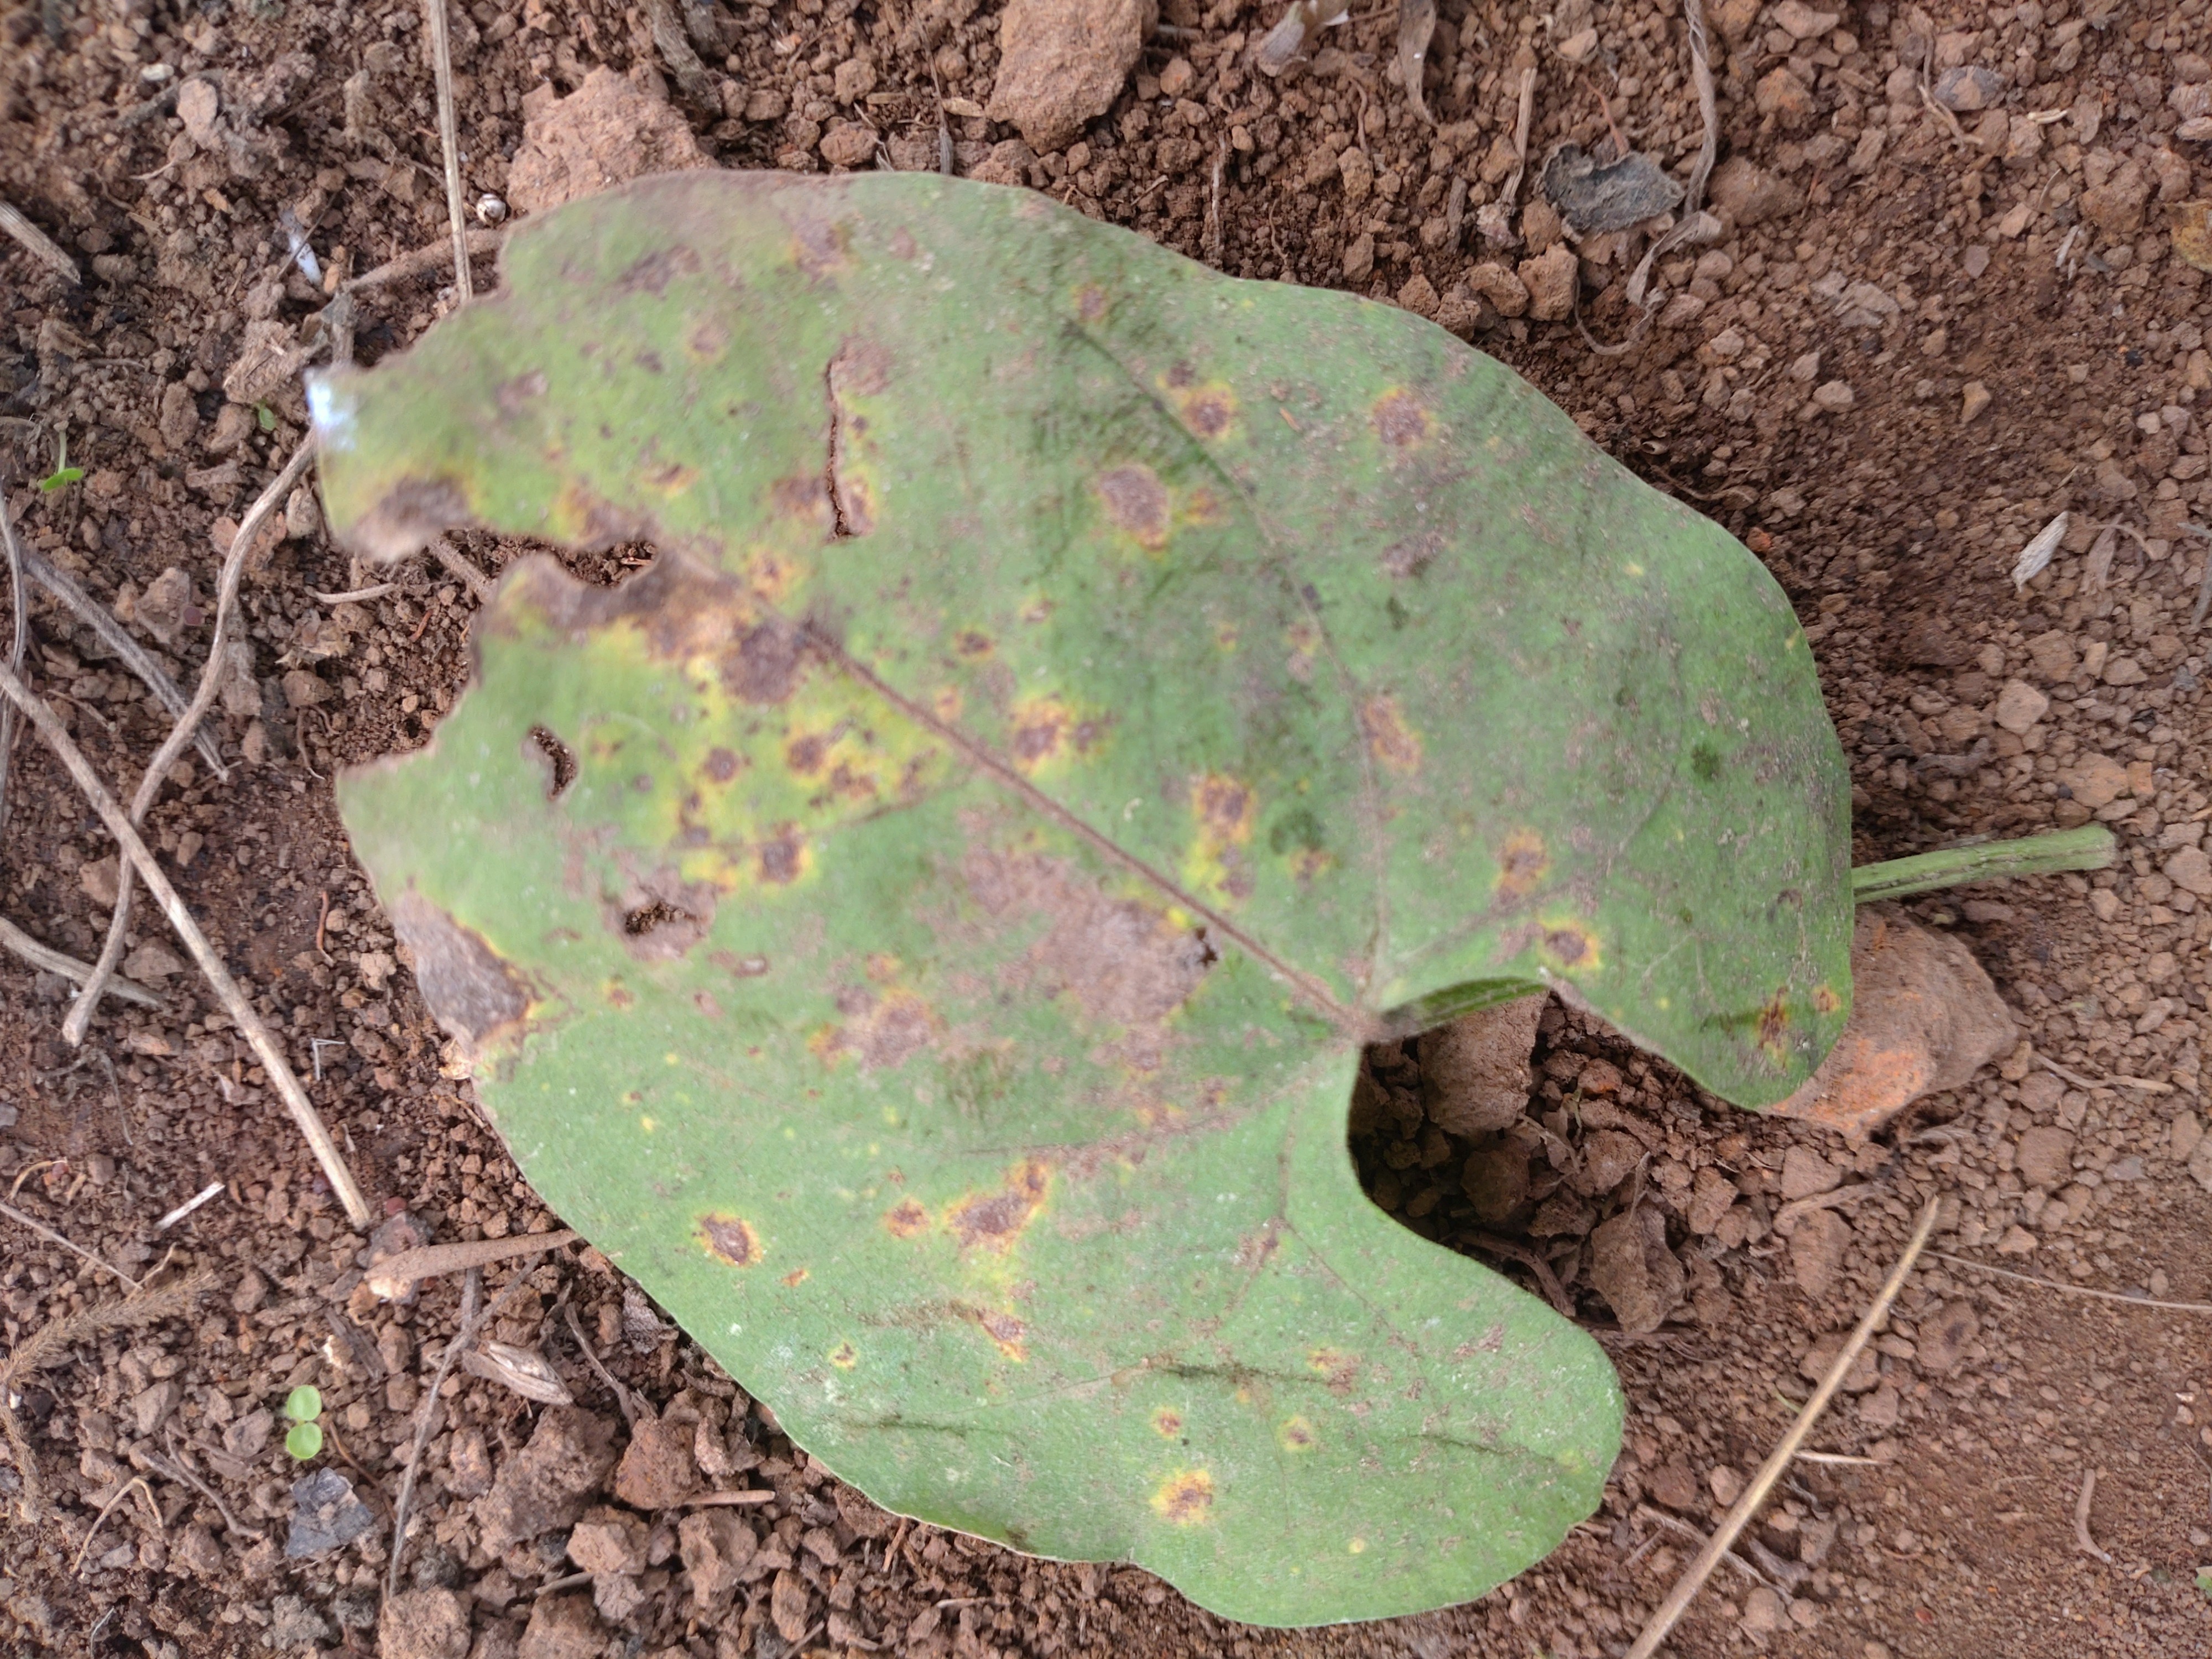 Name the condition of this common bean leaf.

anthracnose
